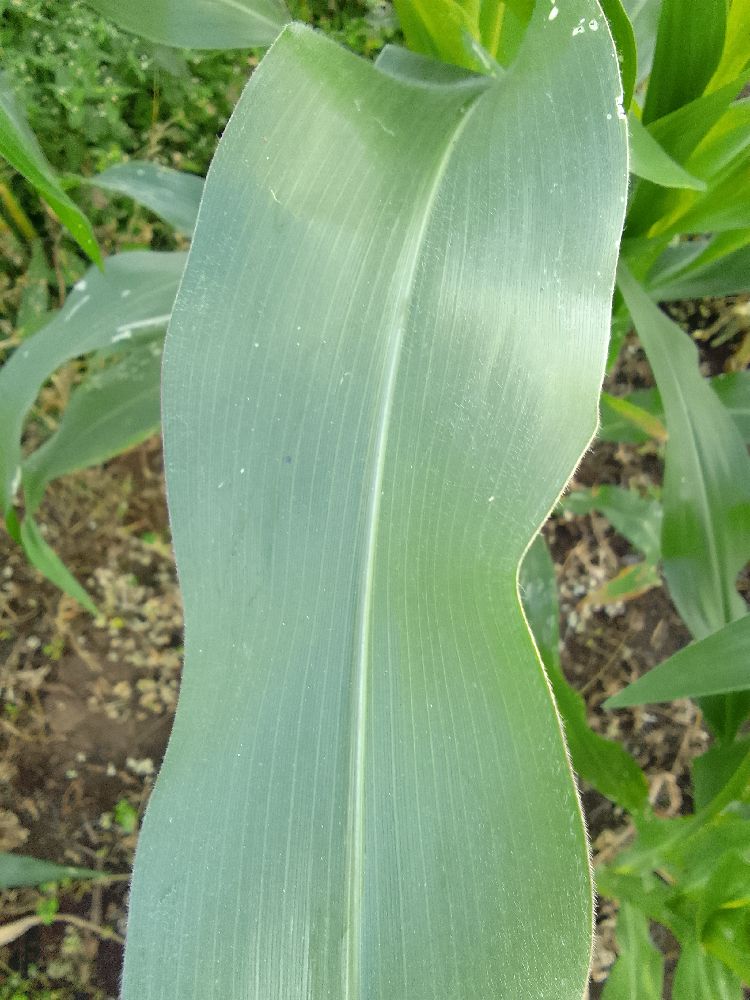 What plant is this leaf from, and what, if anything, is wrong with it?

maize, healthy
